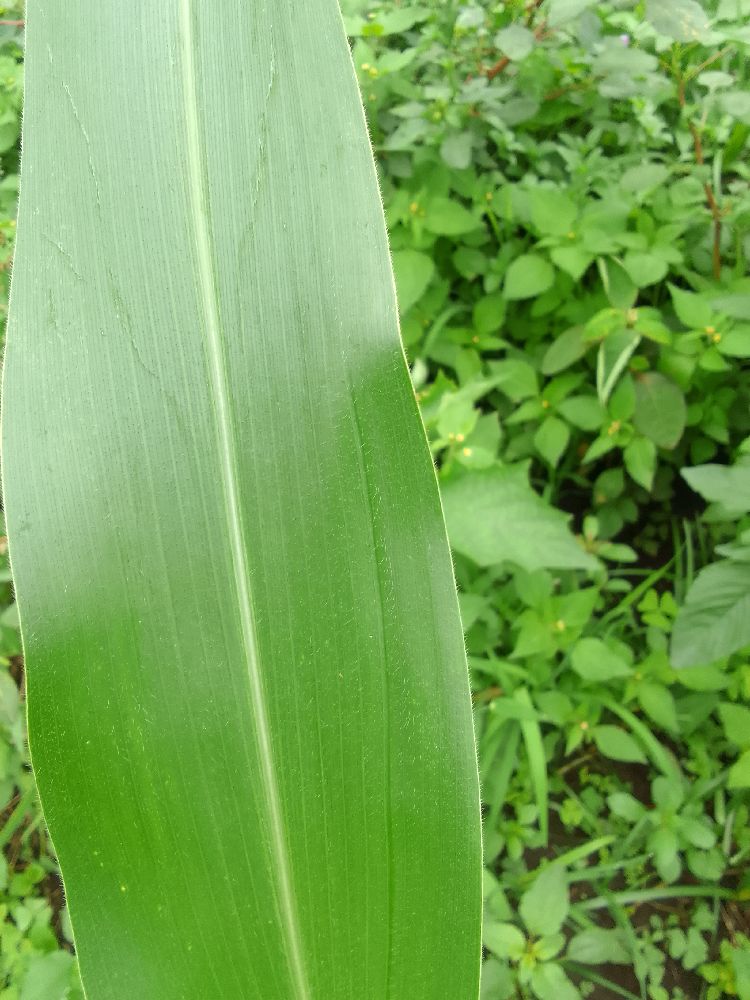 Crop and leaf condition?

maize, healthy
